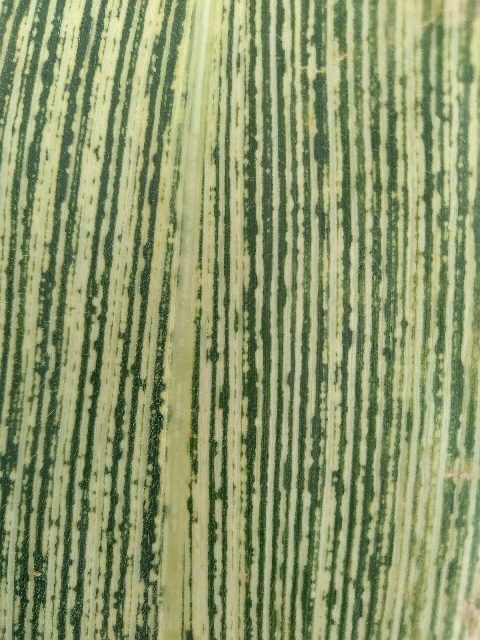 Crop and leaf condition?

maize, maize streak virus
